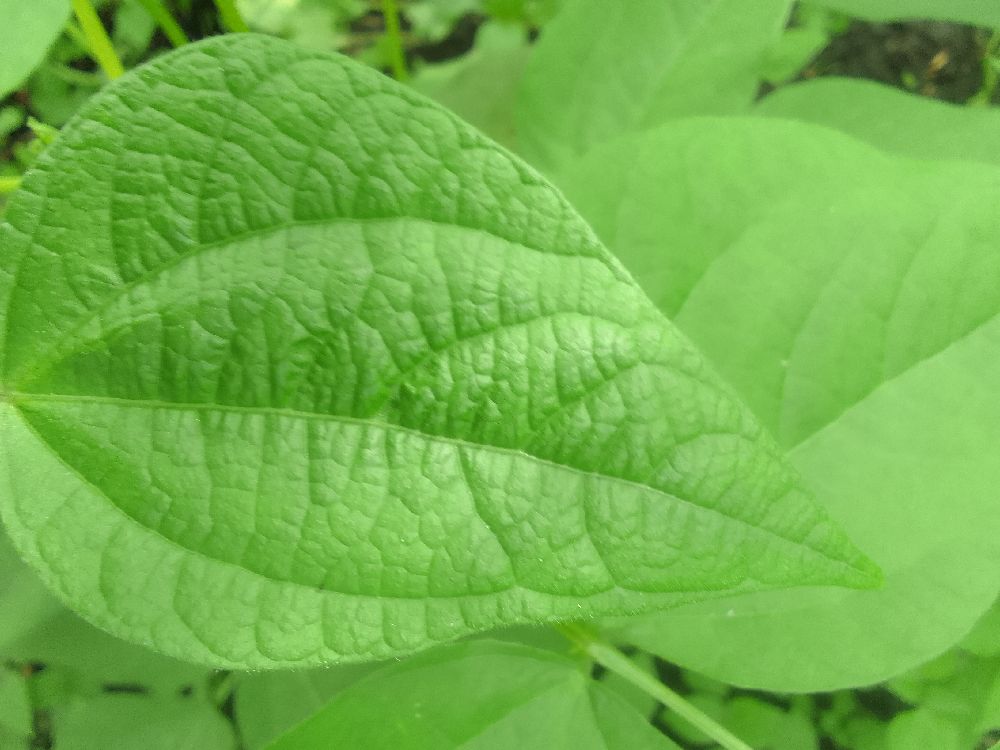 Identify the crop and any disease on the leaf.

common bean, healthy
